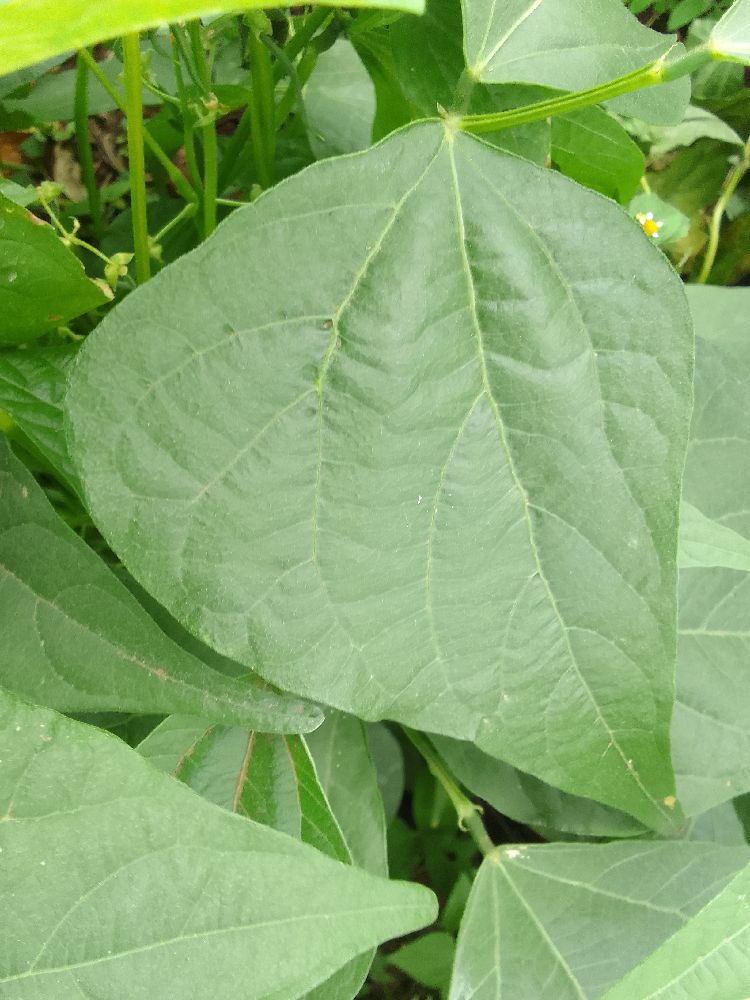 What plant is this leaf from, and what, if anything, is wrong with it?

common bean, healthy
